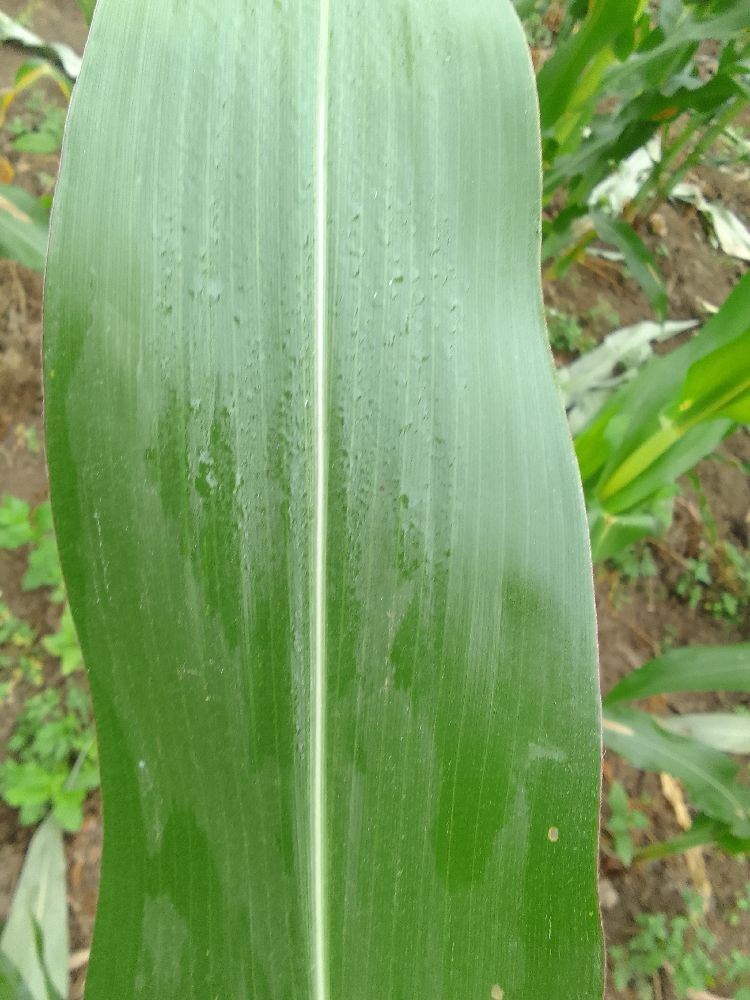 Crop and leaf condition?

maize, healthy
